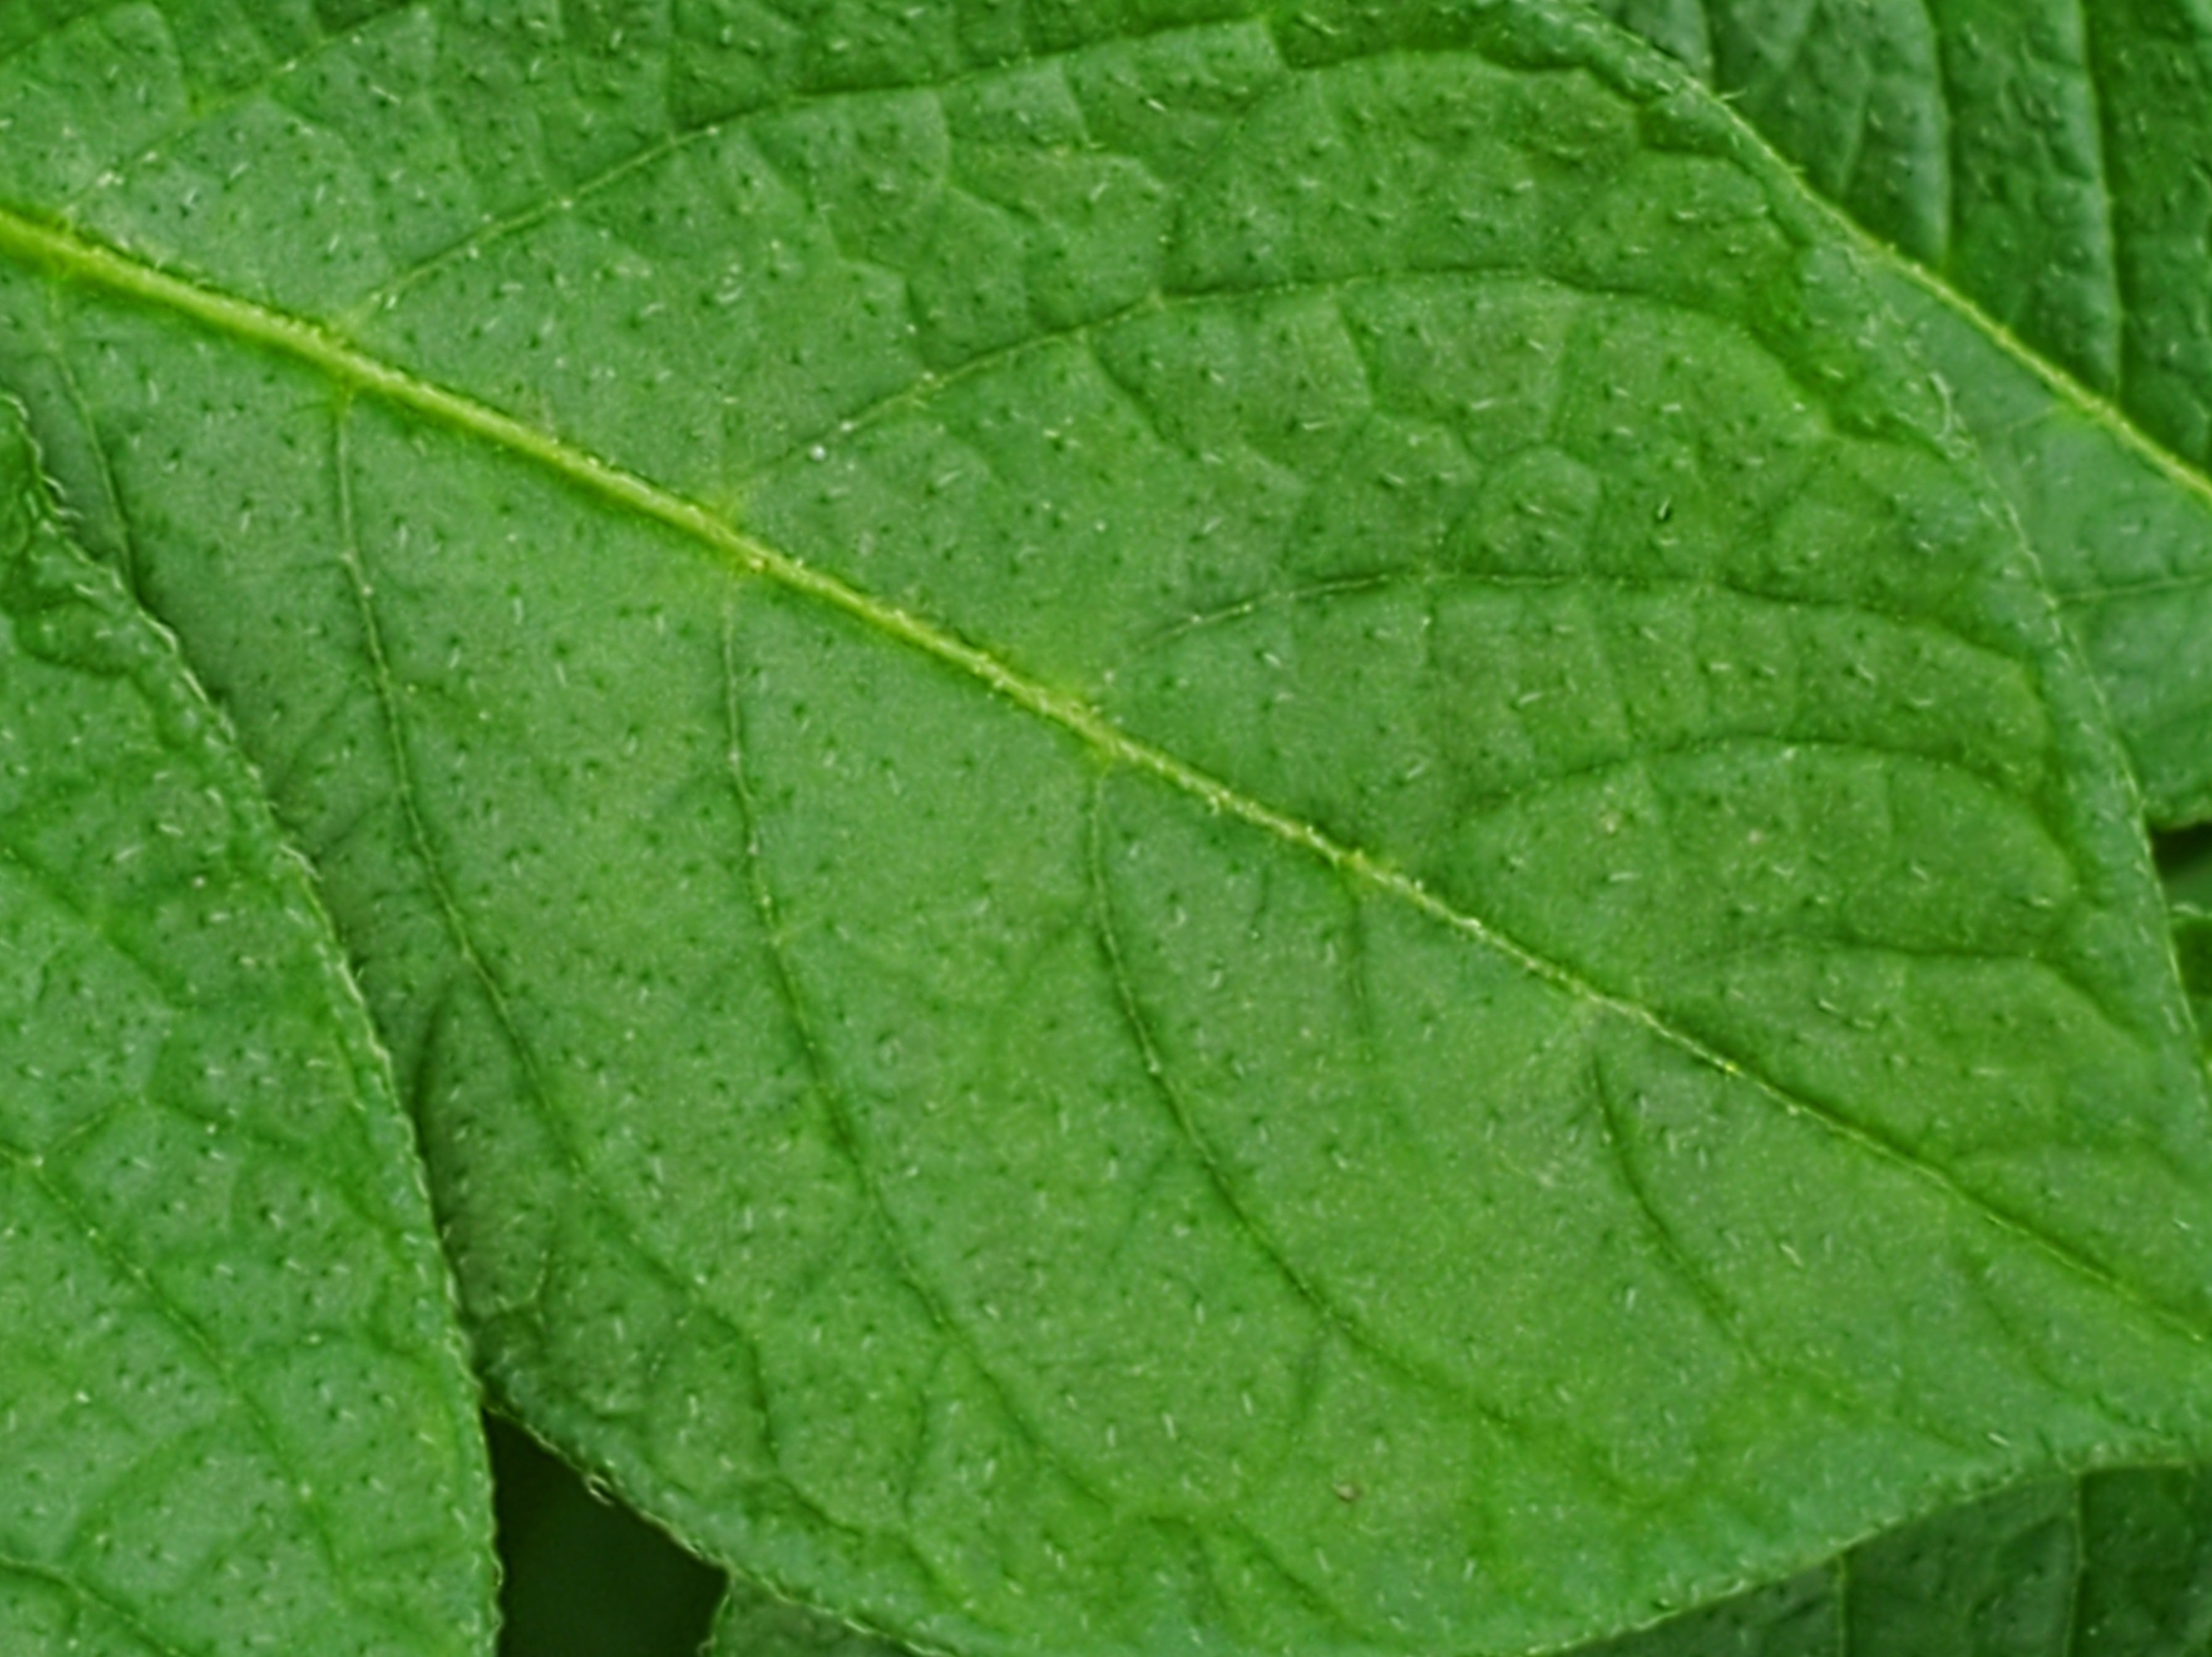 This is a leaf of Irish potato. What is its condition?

healthy
